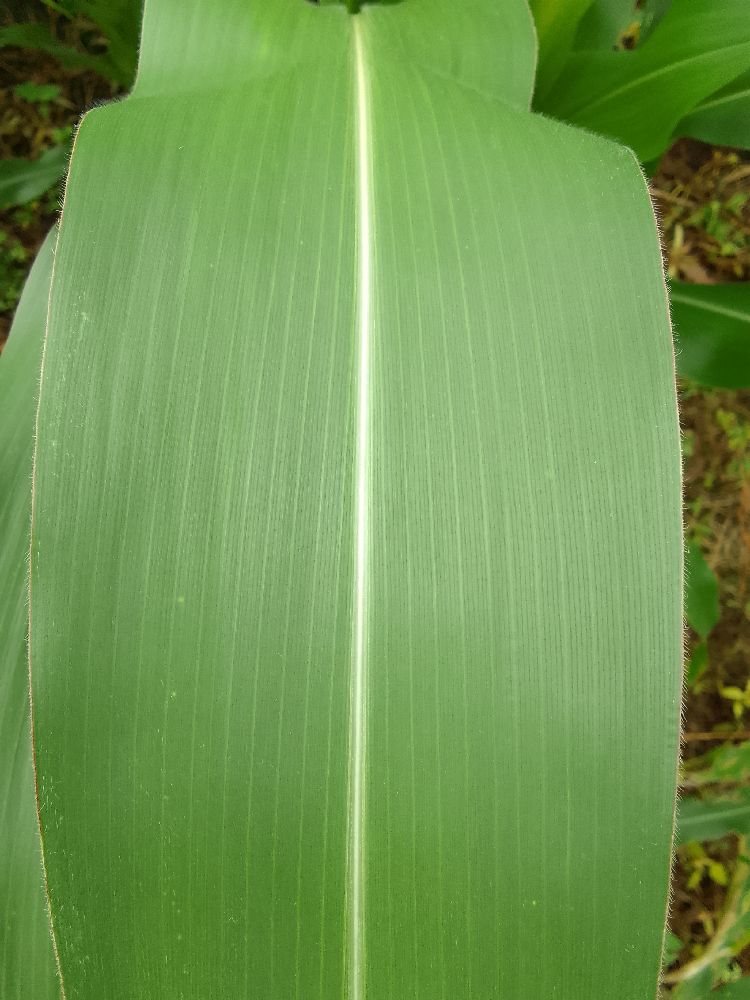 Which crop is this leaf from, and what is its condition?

maize, healthy
